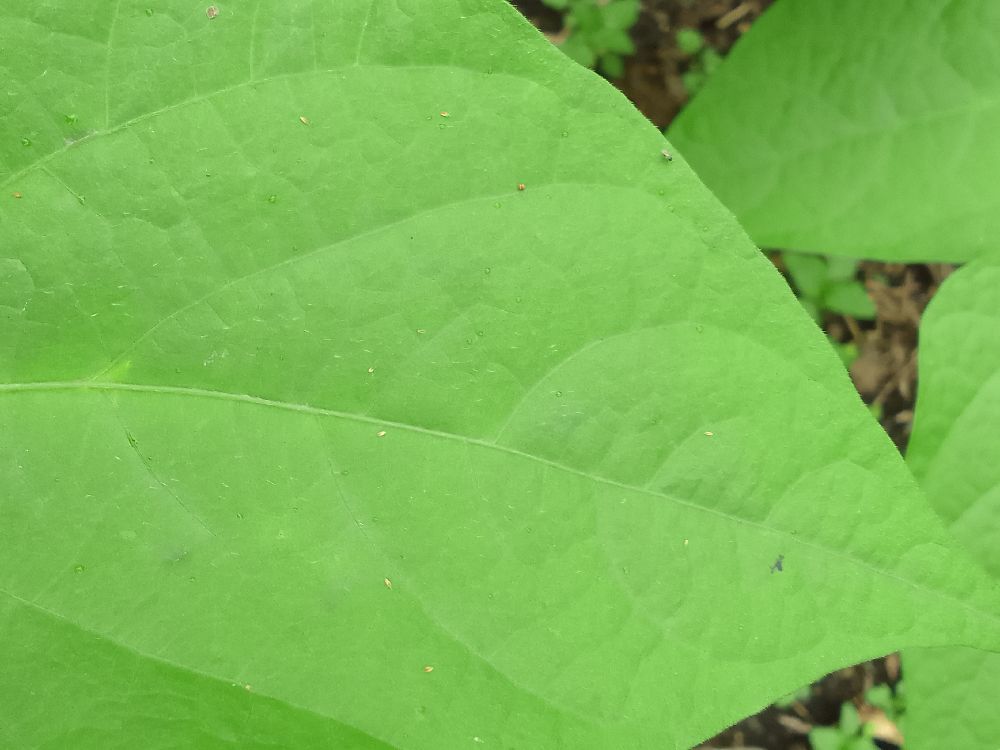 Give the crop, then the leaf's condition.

common bean, healthy
